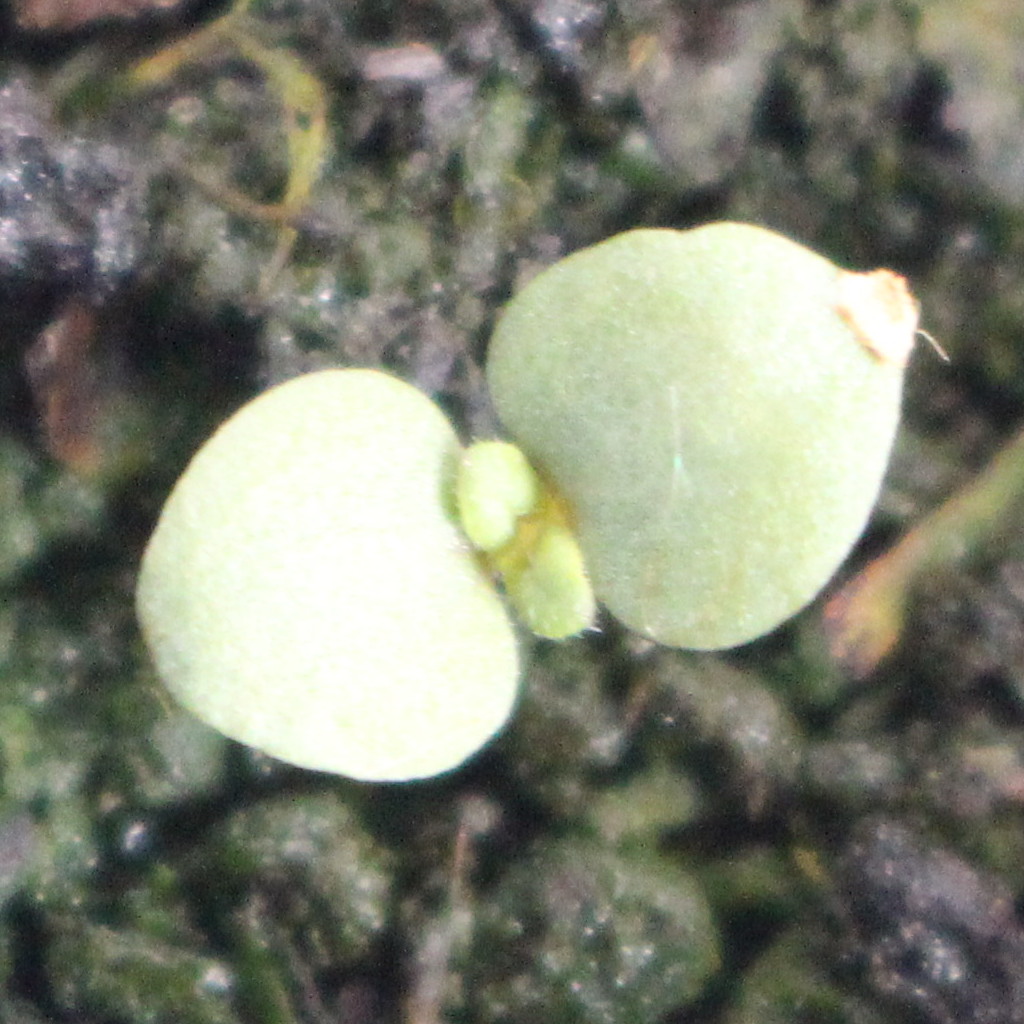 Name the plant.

Veronica persica
